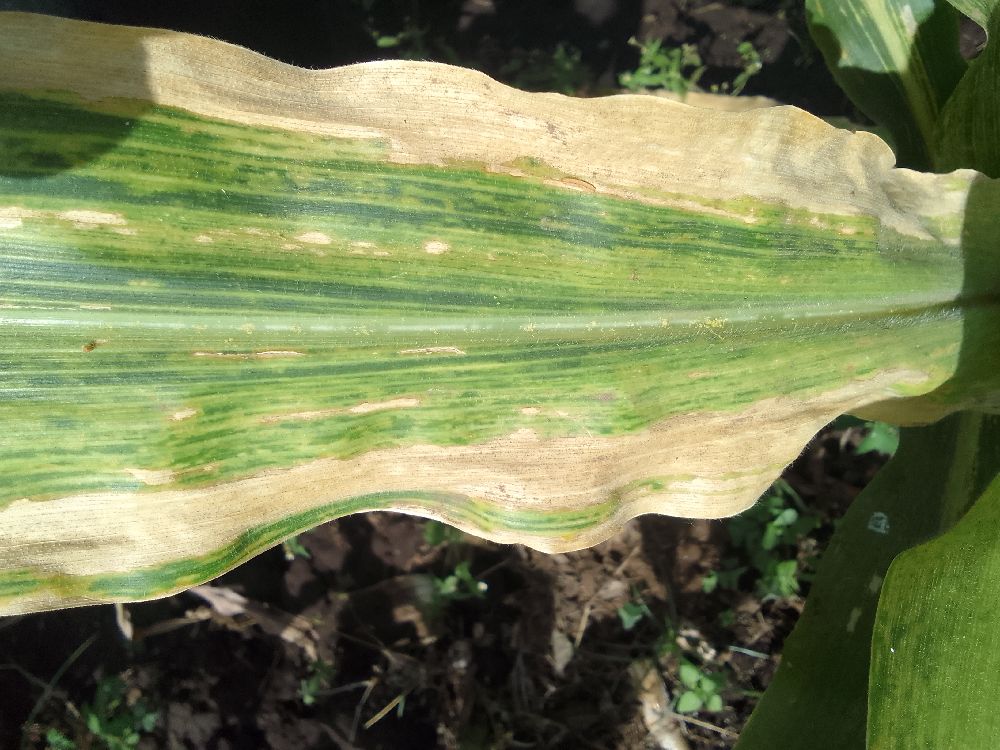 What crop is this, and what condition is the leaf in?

maize, maize lethal necrosis
